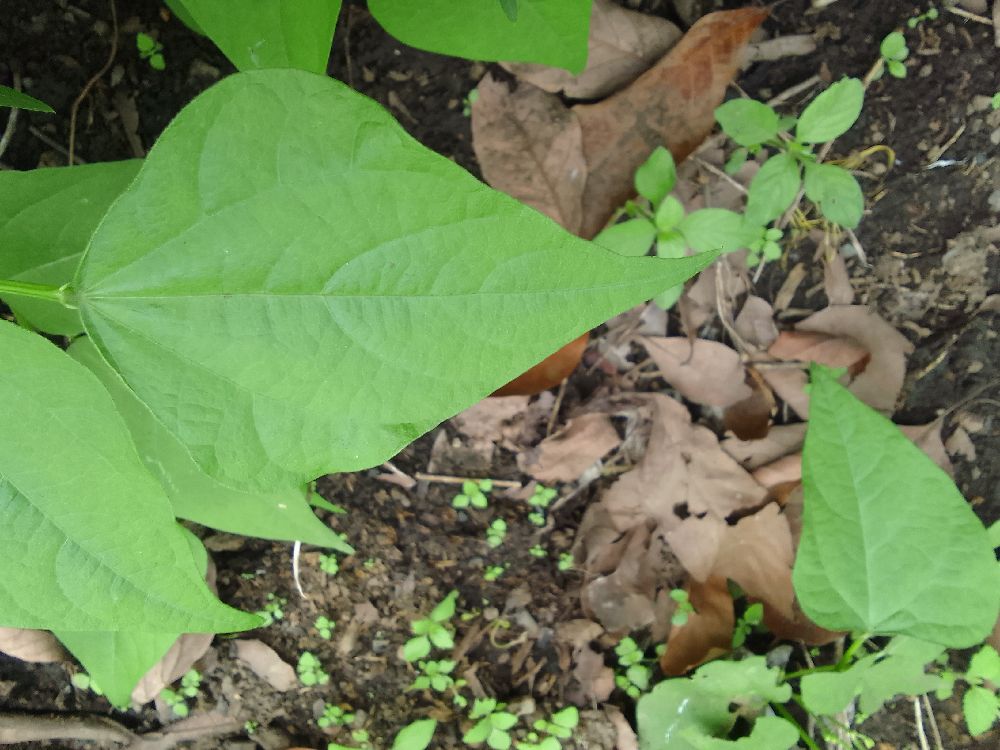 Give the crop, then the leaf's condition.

common bean, healthy
